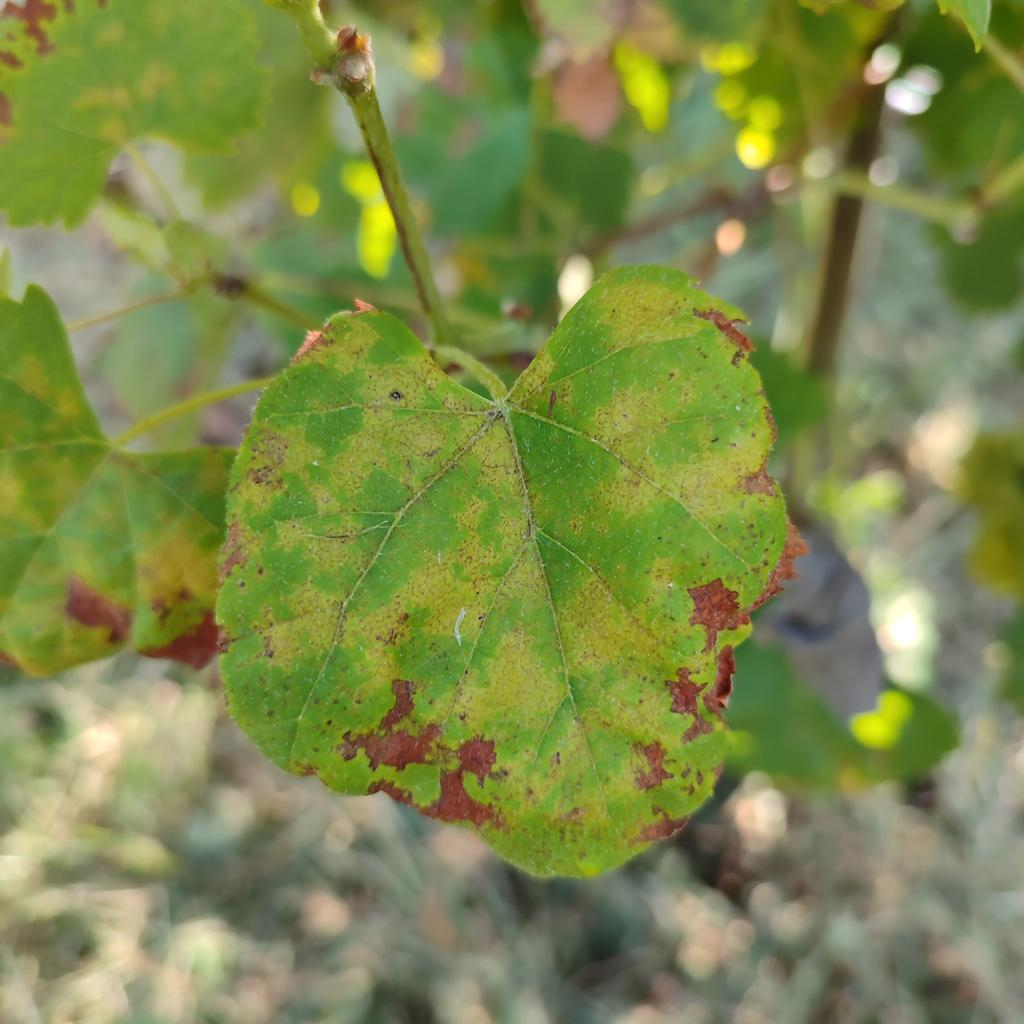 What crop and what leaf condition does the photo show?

grapevine, downy mildew
